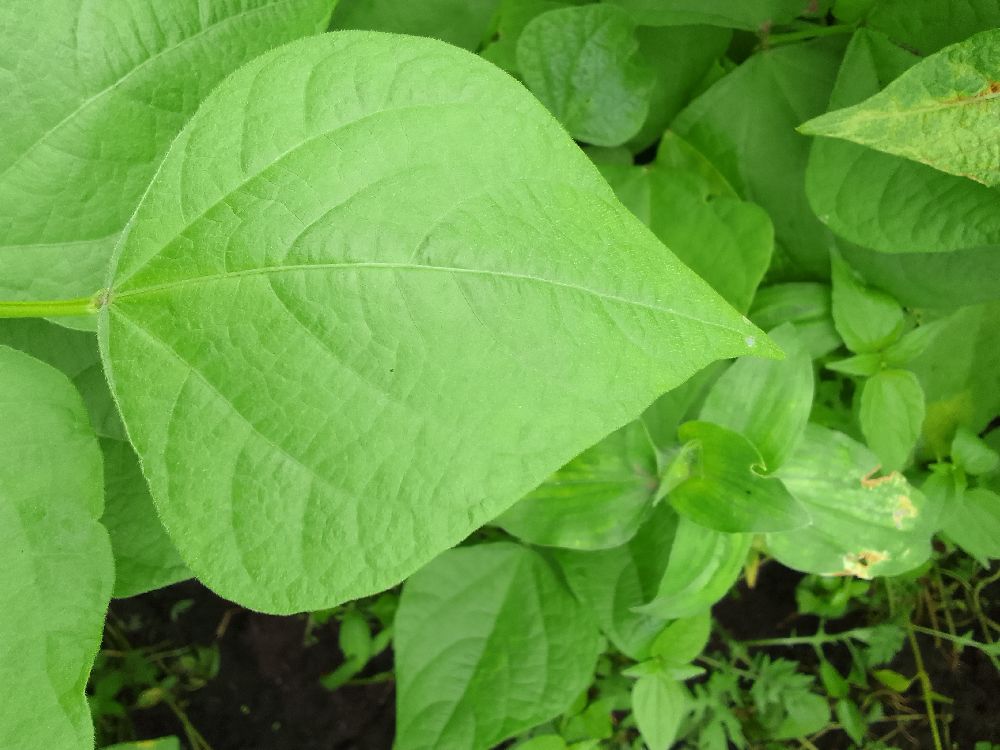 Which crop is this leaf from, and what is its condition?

common bean, healthy
